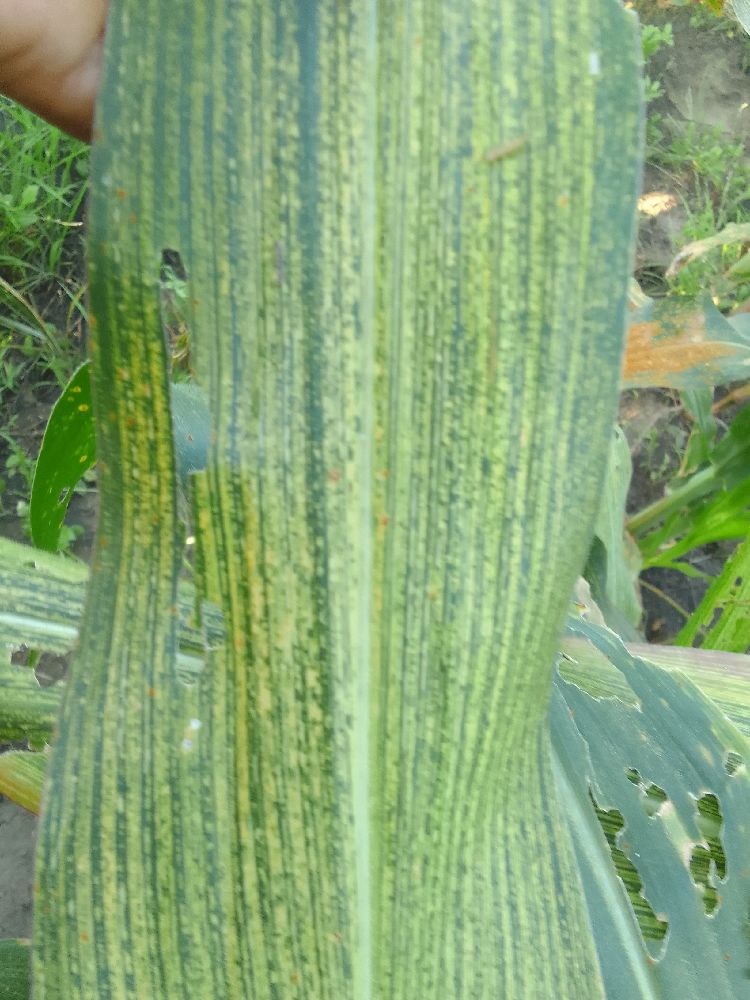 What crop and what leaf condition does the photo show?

maize, maize streak virus
